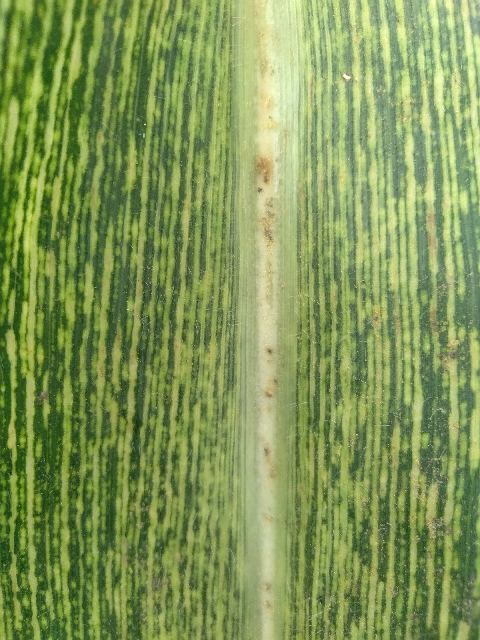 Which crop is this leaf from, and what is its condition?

maize, maize streak virus
